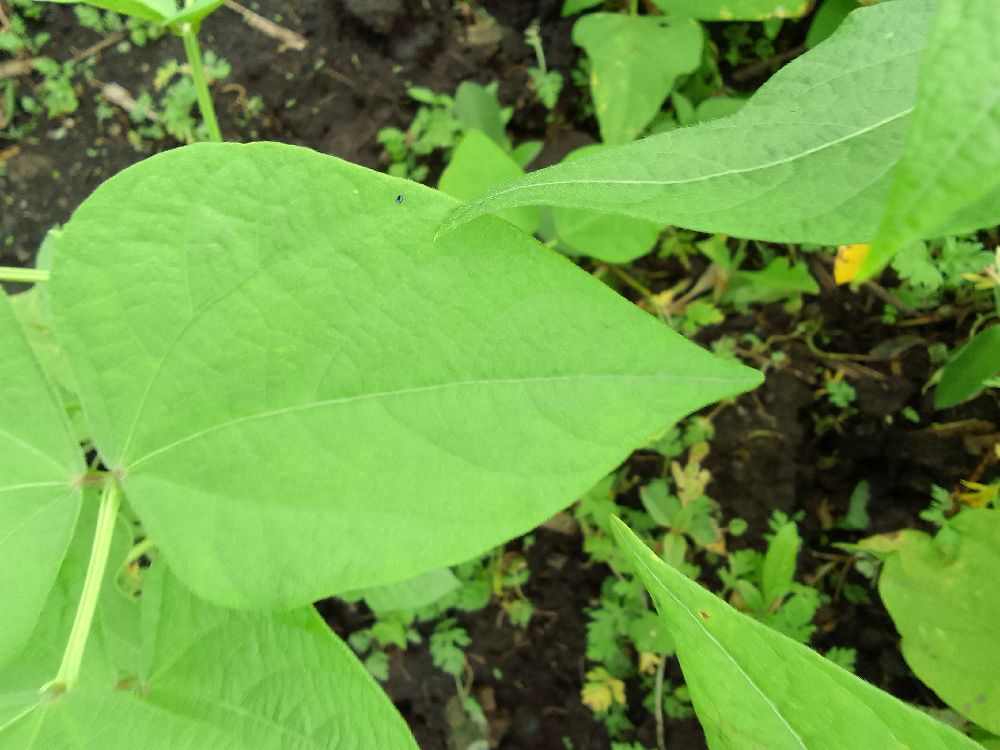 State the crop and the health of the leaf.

common bean, healthy
